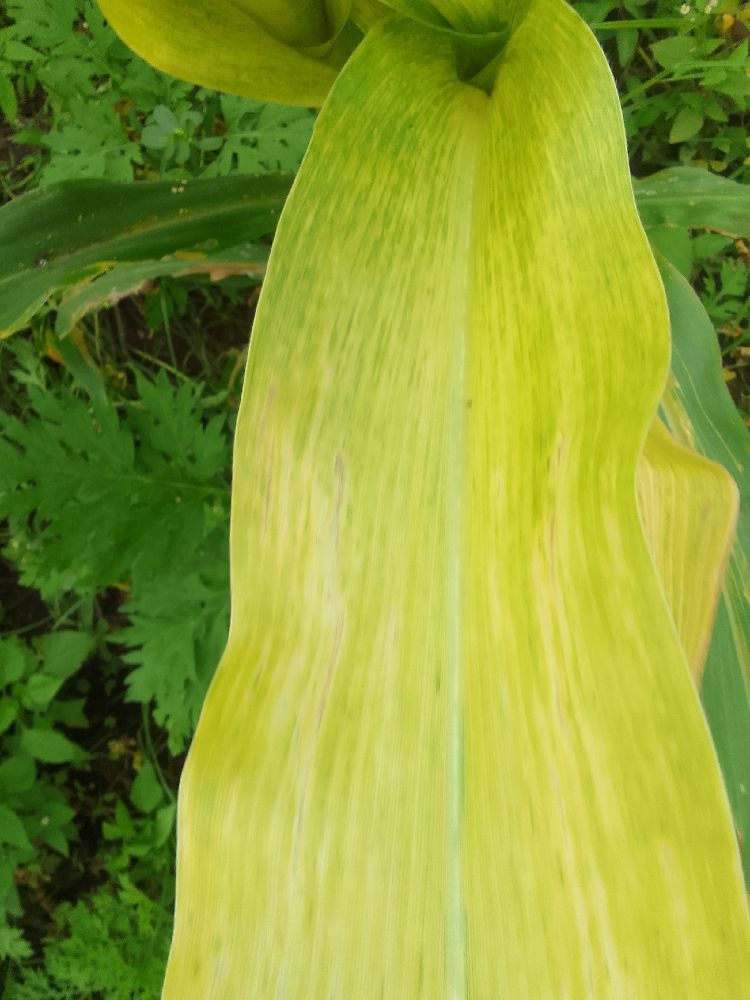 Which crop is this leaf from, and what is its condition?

maize, maize lethal necrosis
